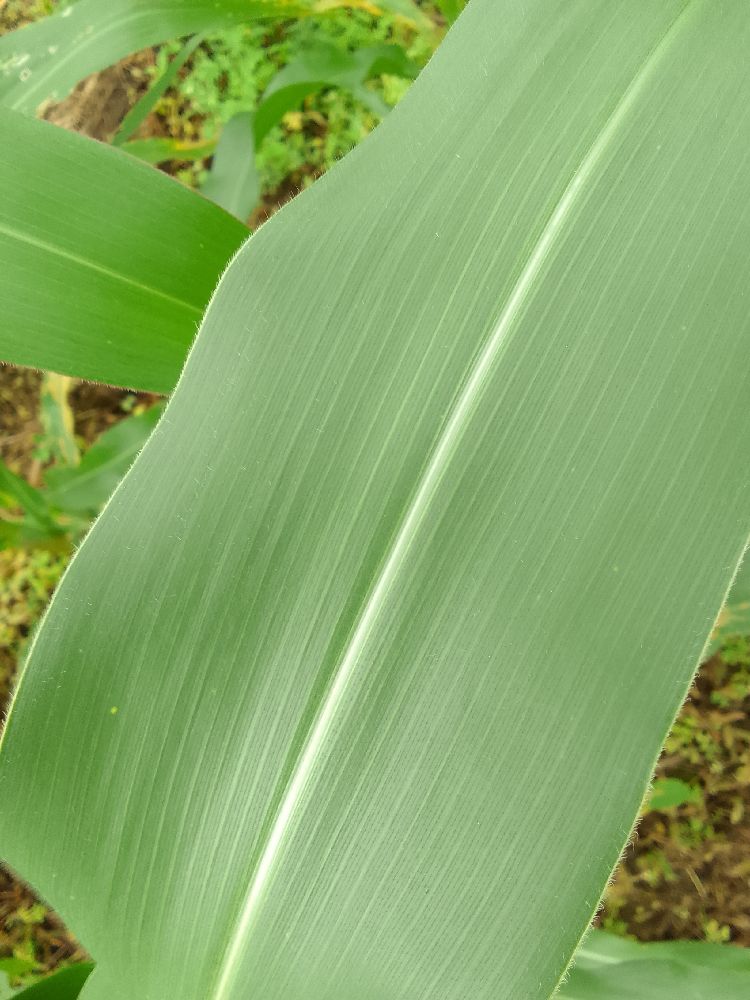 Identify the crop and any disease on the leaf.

maize, healthy
